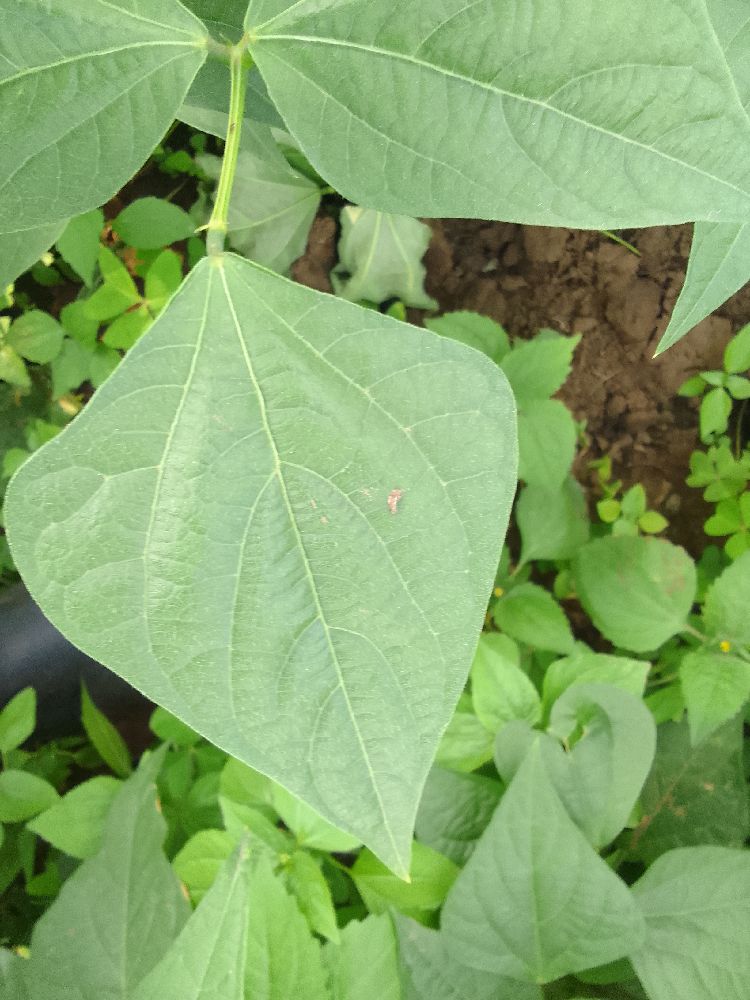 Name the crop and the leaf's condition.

common bean, healthy
